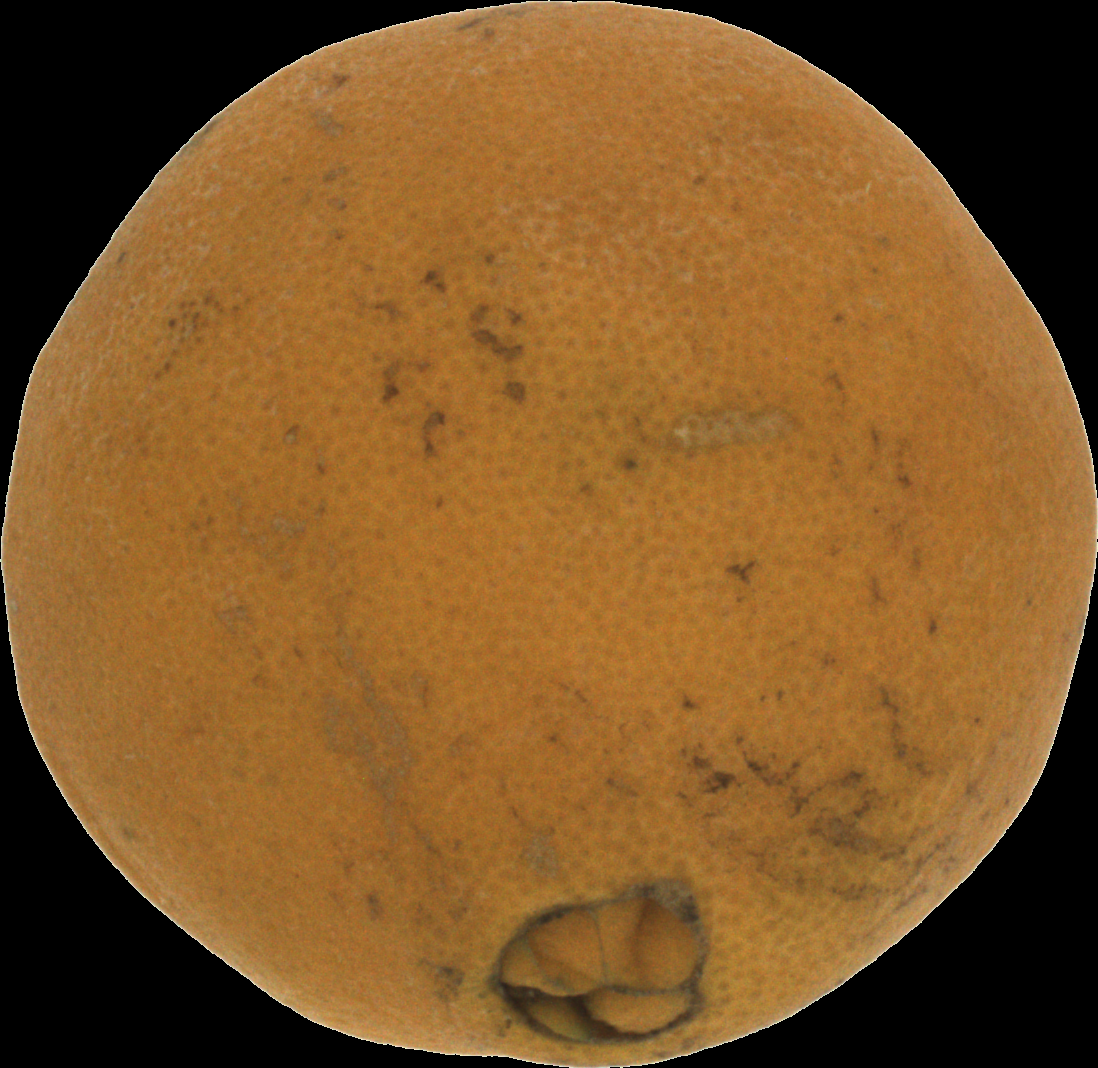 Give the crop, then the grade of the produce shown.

orange, bad
